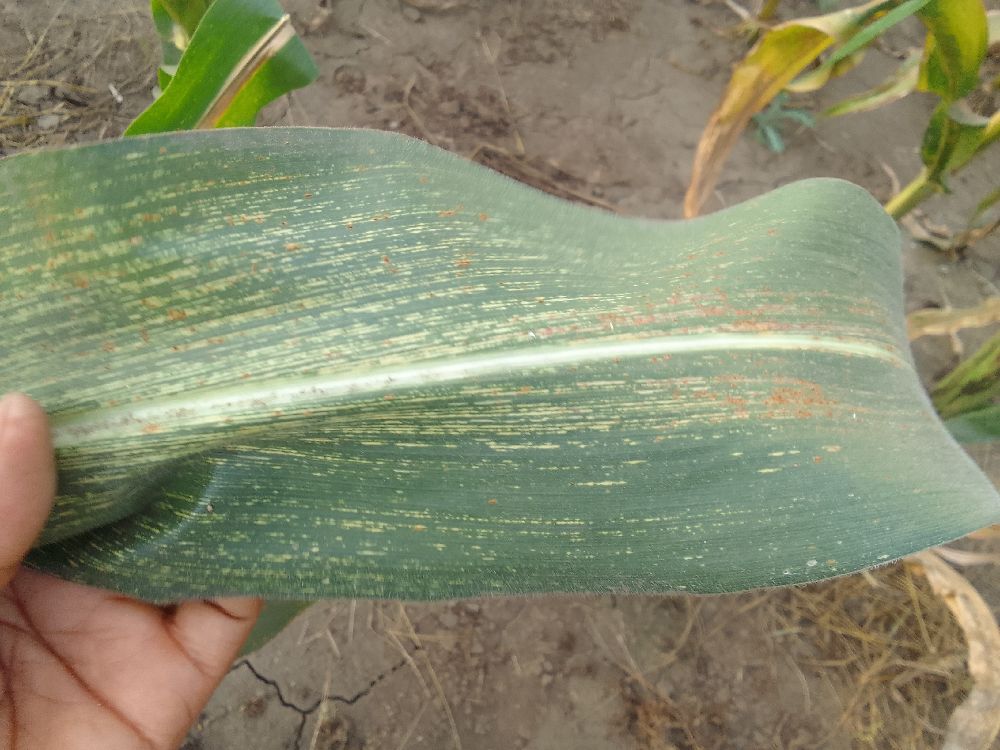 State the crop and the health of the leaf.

maize, maize streak virus
